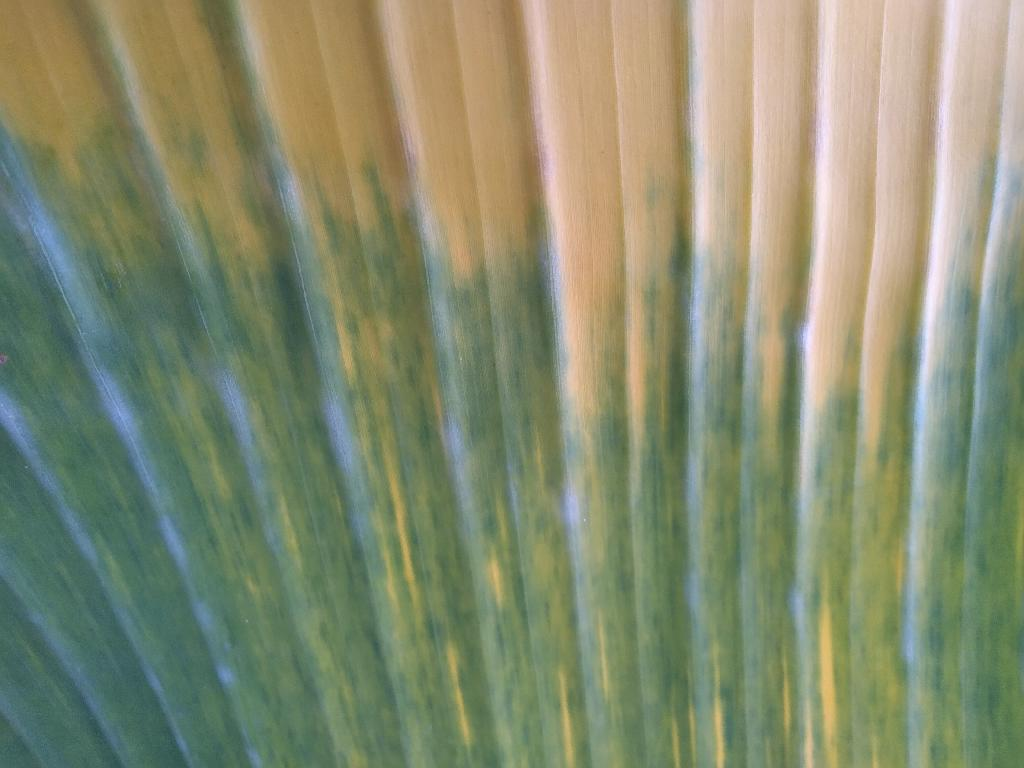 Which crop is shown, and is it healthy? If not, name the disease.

banana, fusarium wilt race 1
